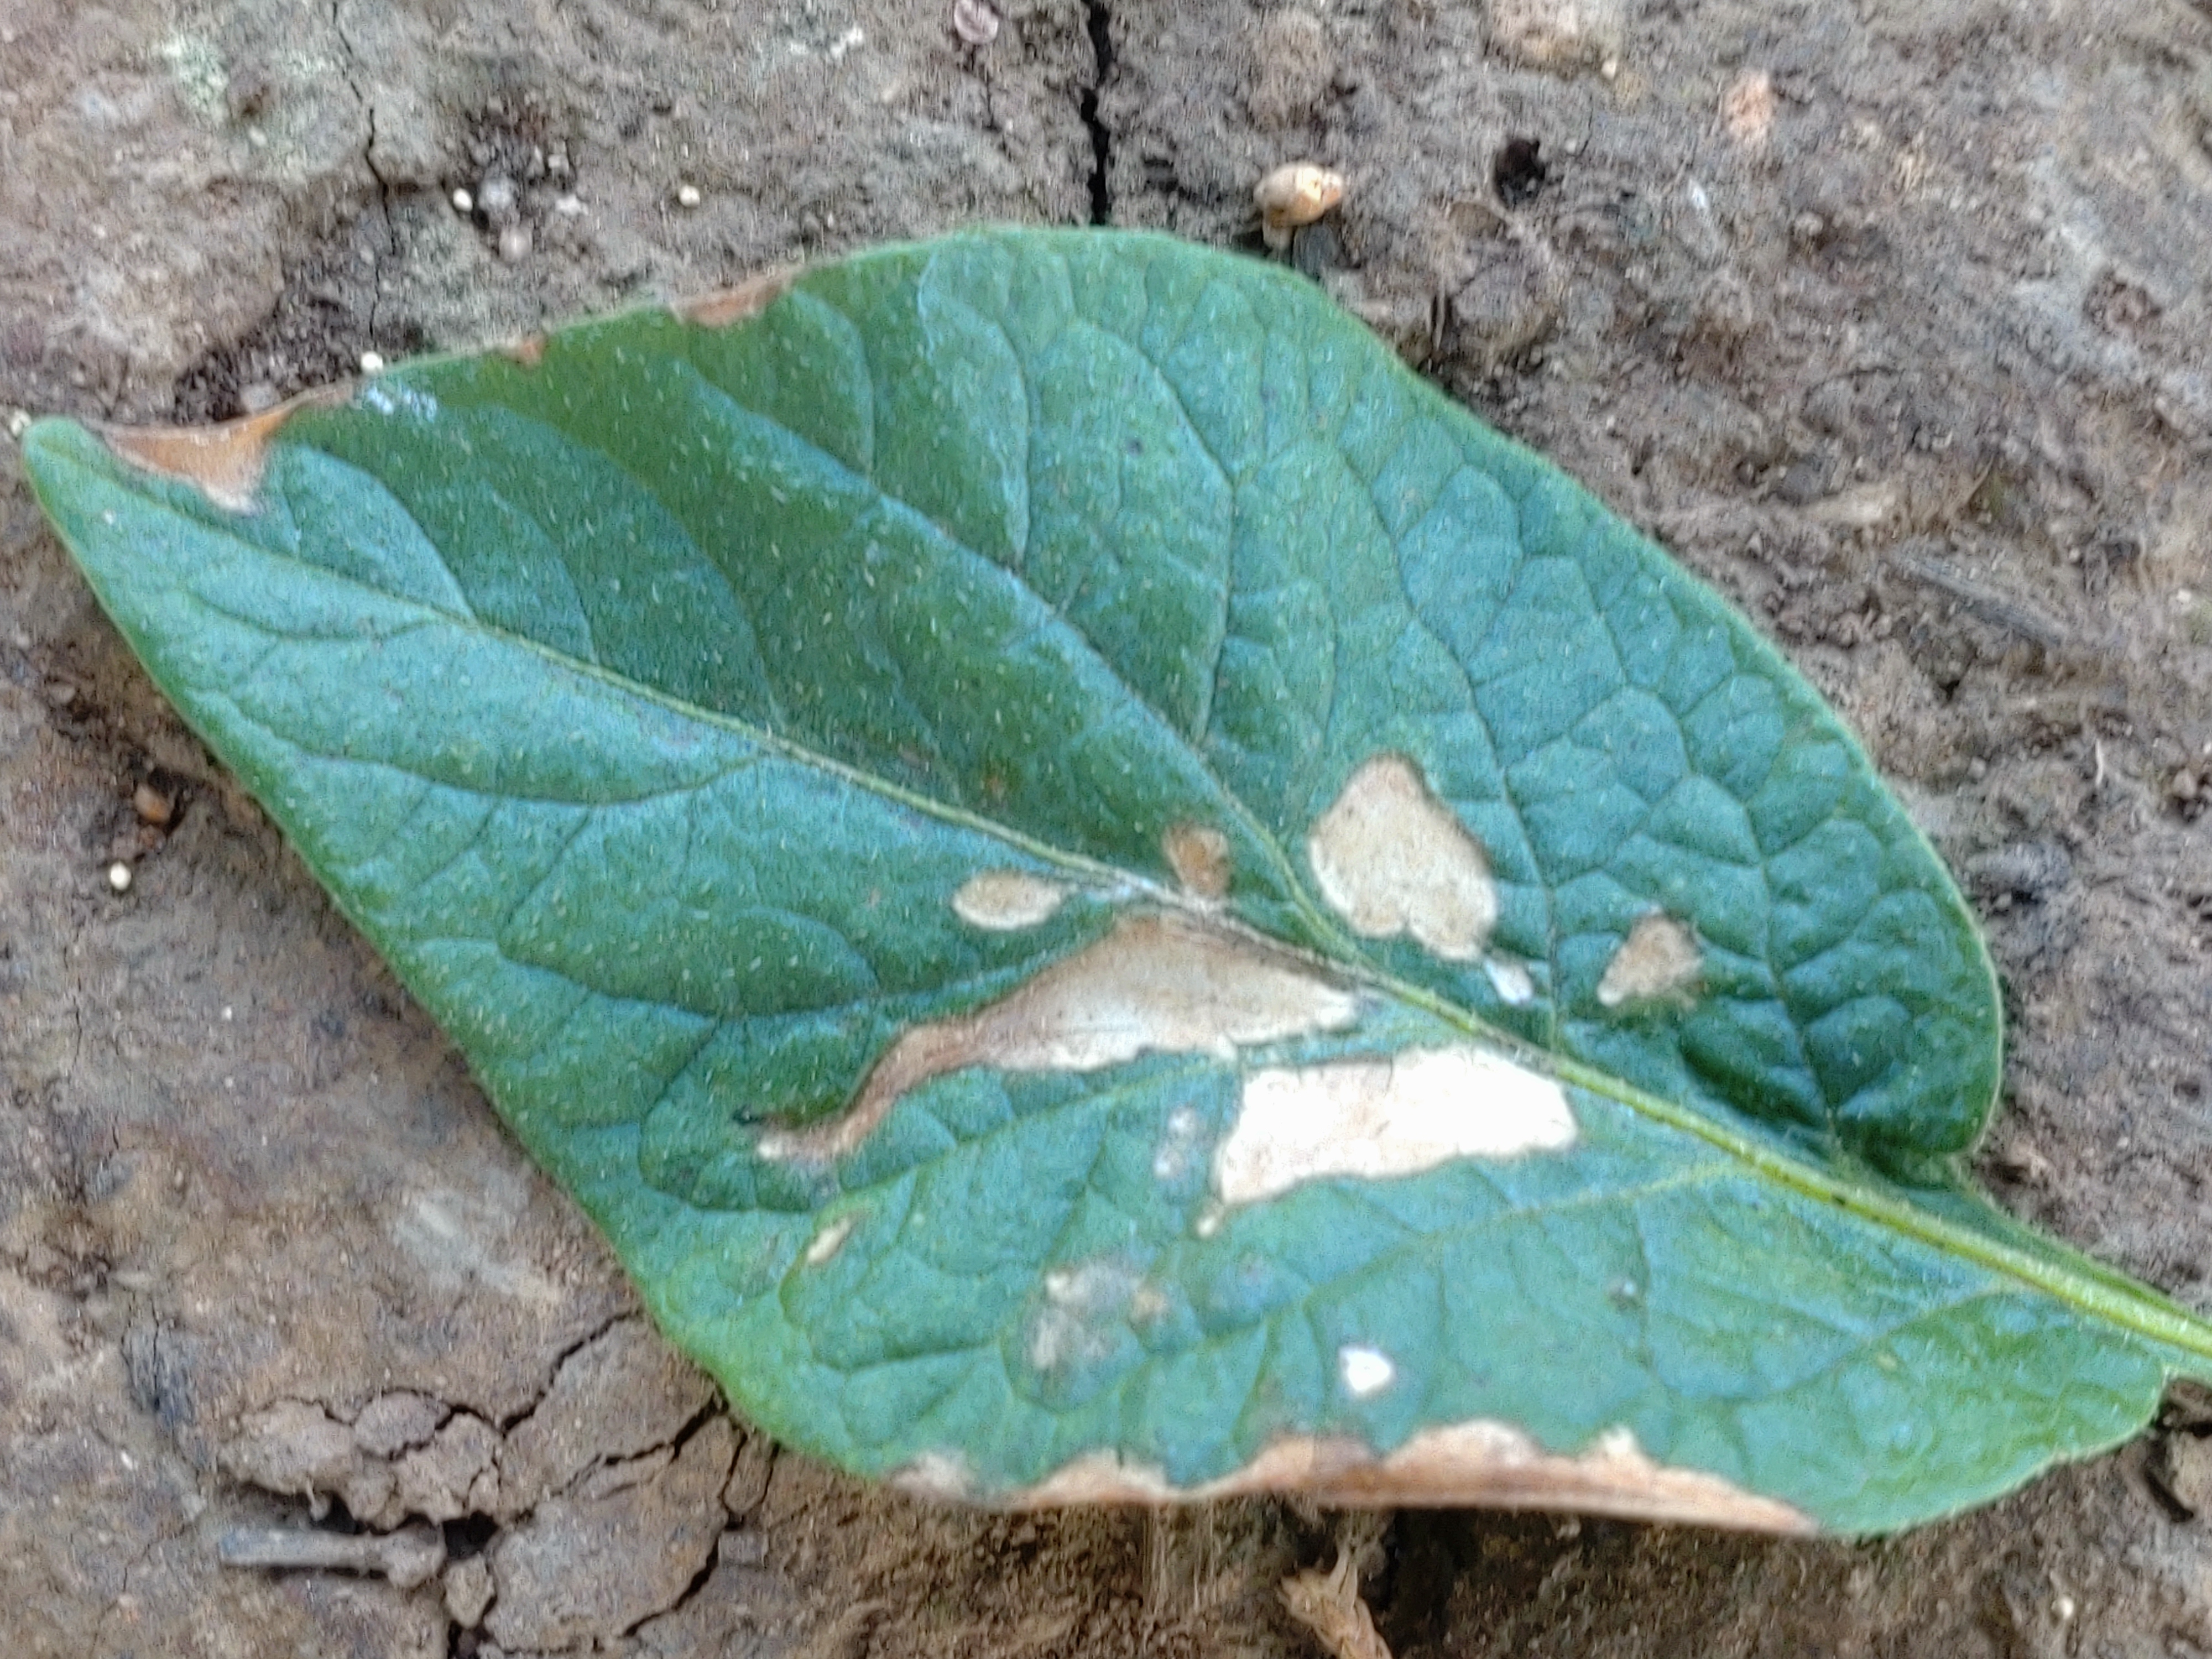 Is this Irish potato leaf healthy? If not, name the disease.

early blight
